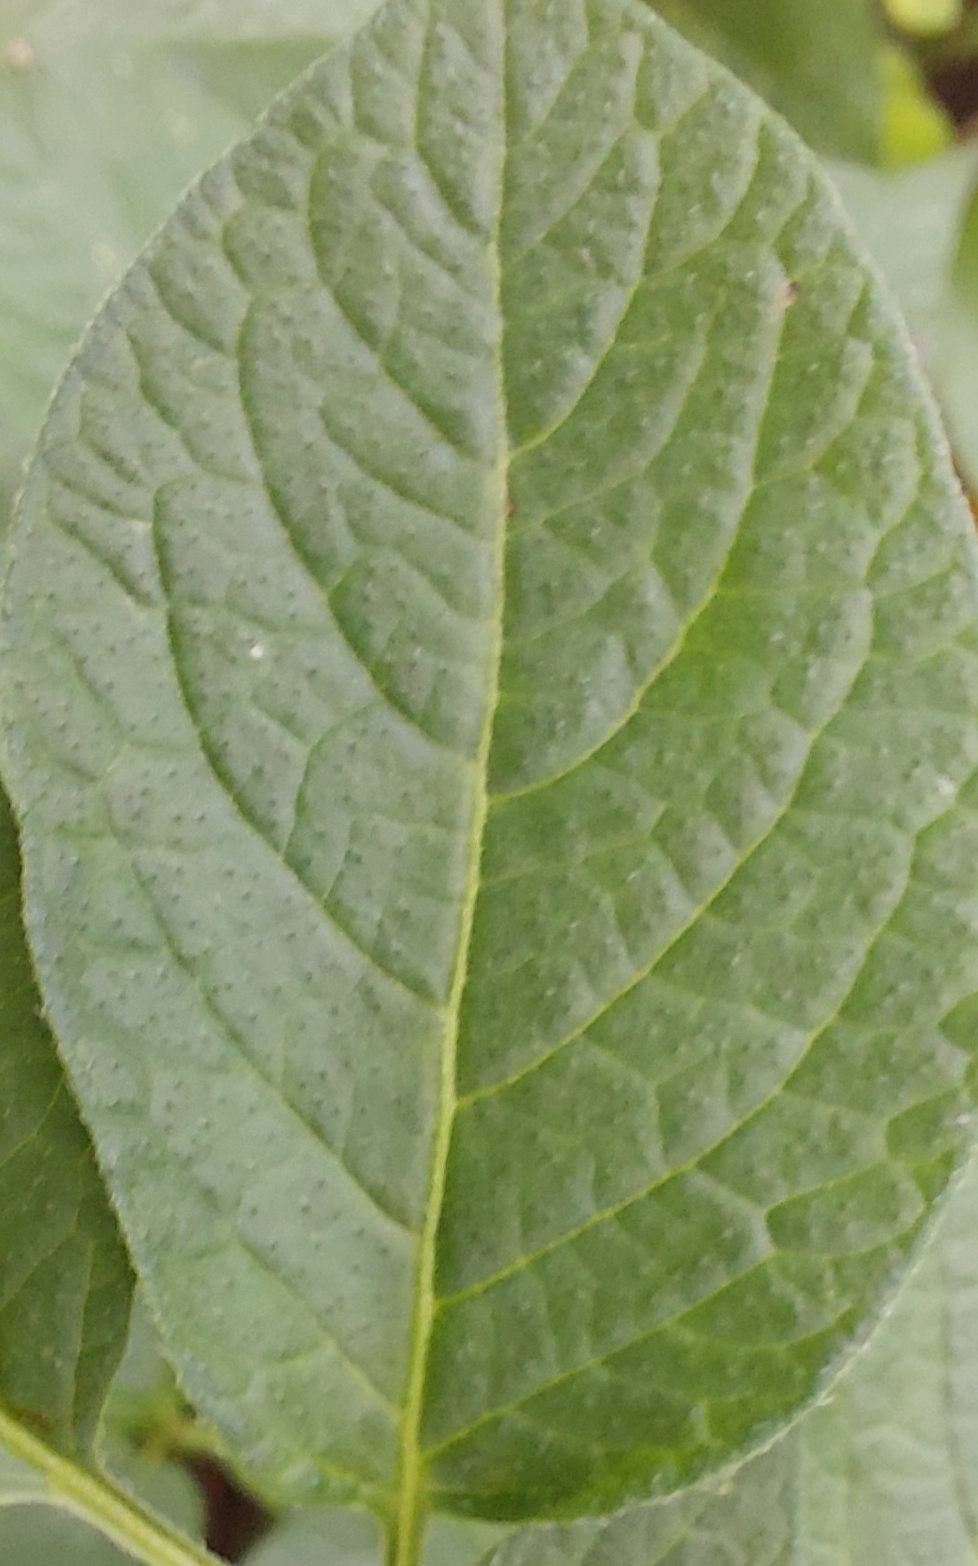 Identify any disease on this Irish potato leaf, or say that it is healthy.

healthy
